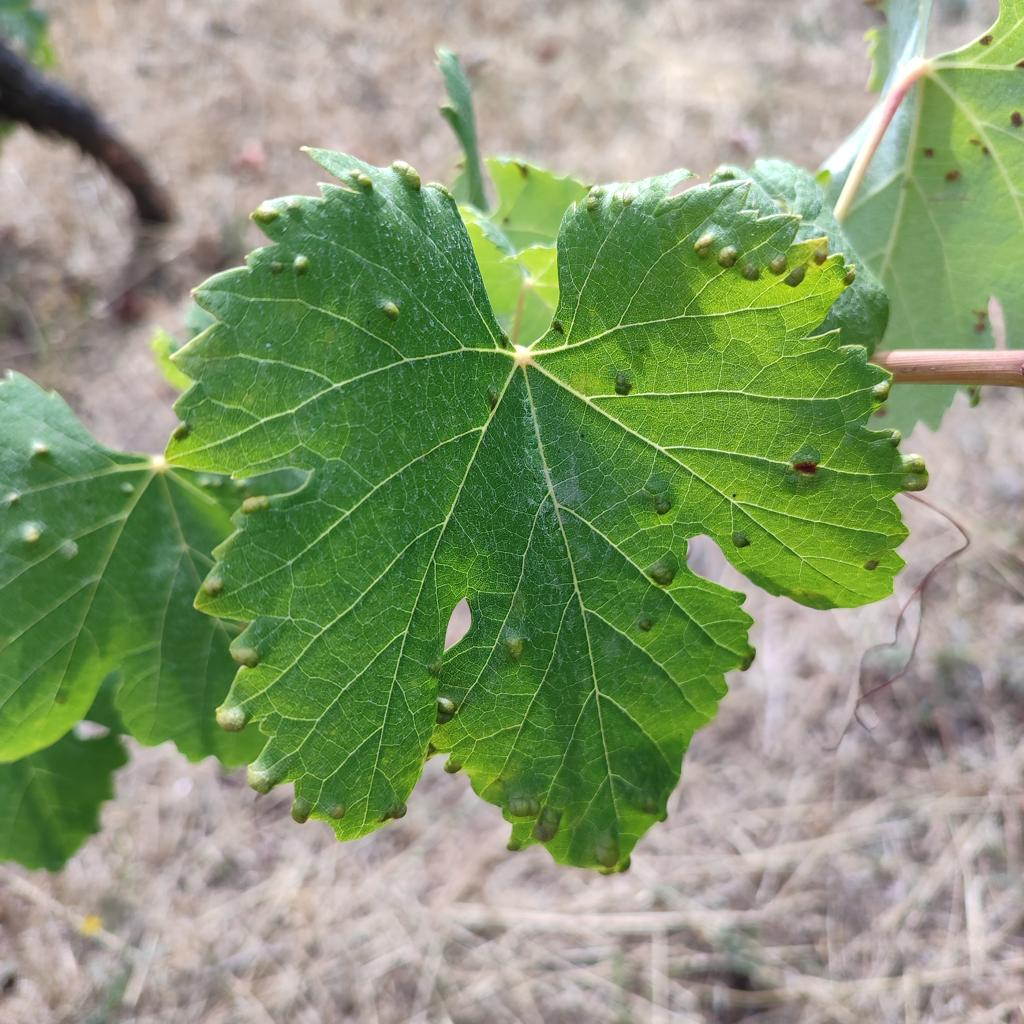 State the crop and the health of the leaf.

grapevine, erineum mite
